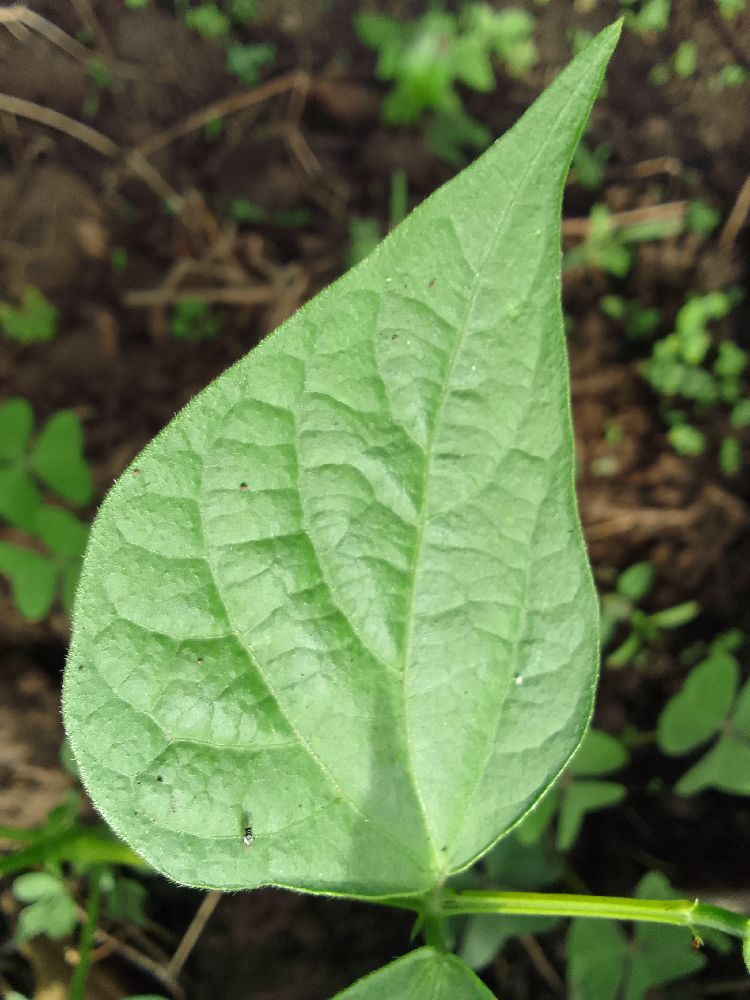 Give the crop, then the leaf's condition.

common bean, healthy
